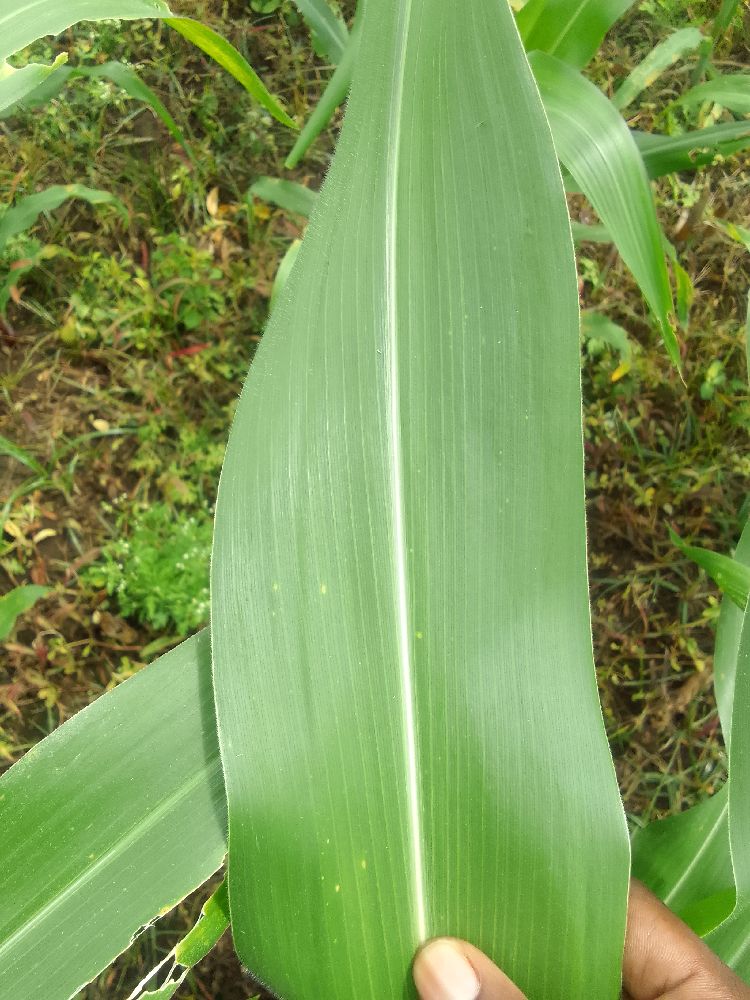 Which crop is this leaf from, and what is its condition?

maize, healthy
